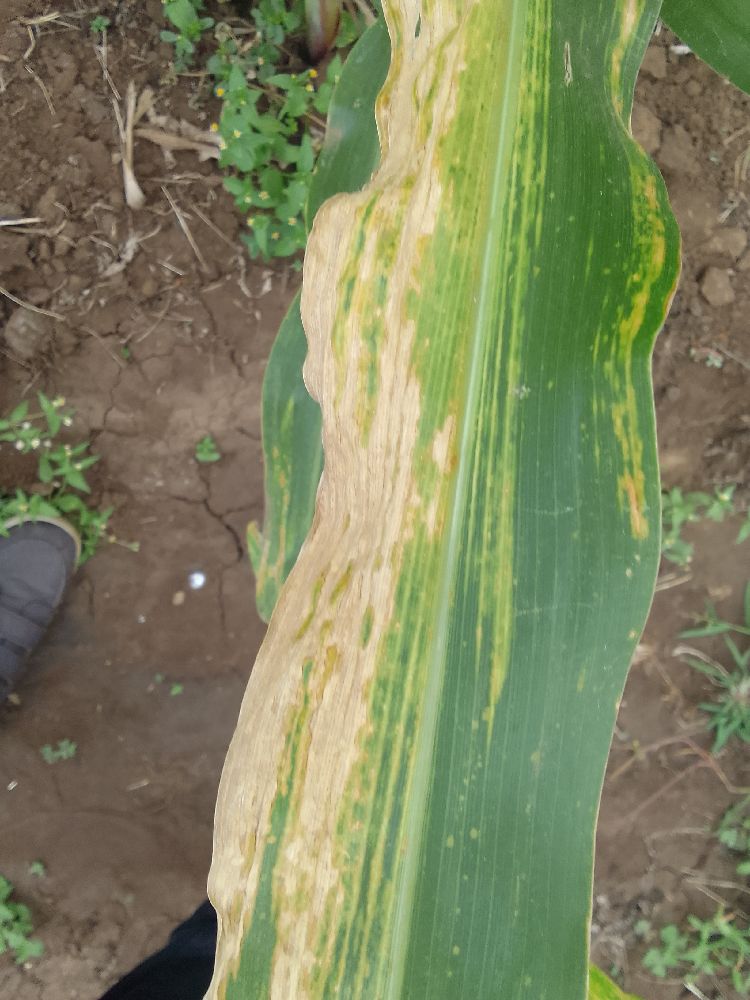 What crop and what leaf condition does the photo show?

maize, maize lethal necrosis
